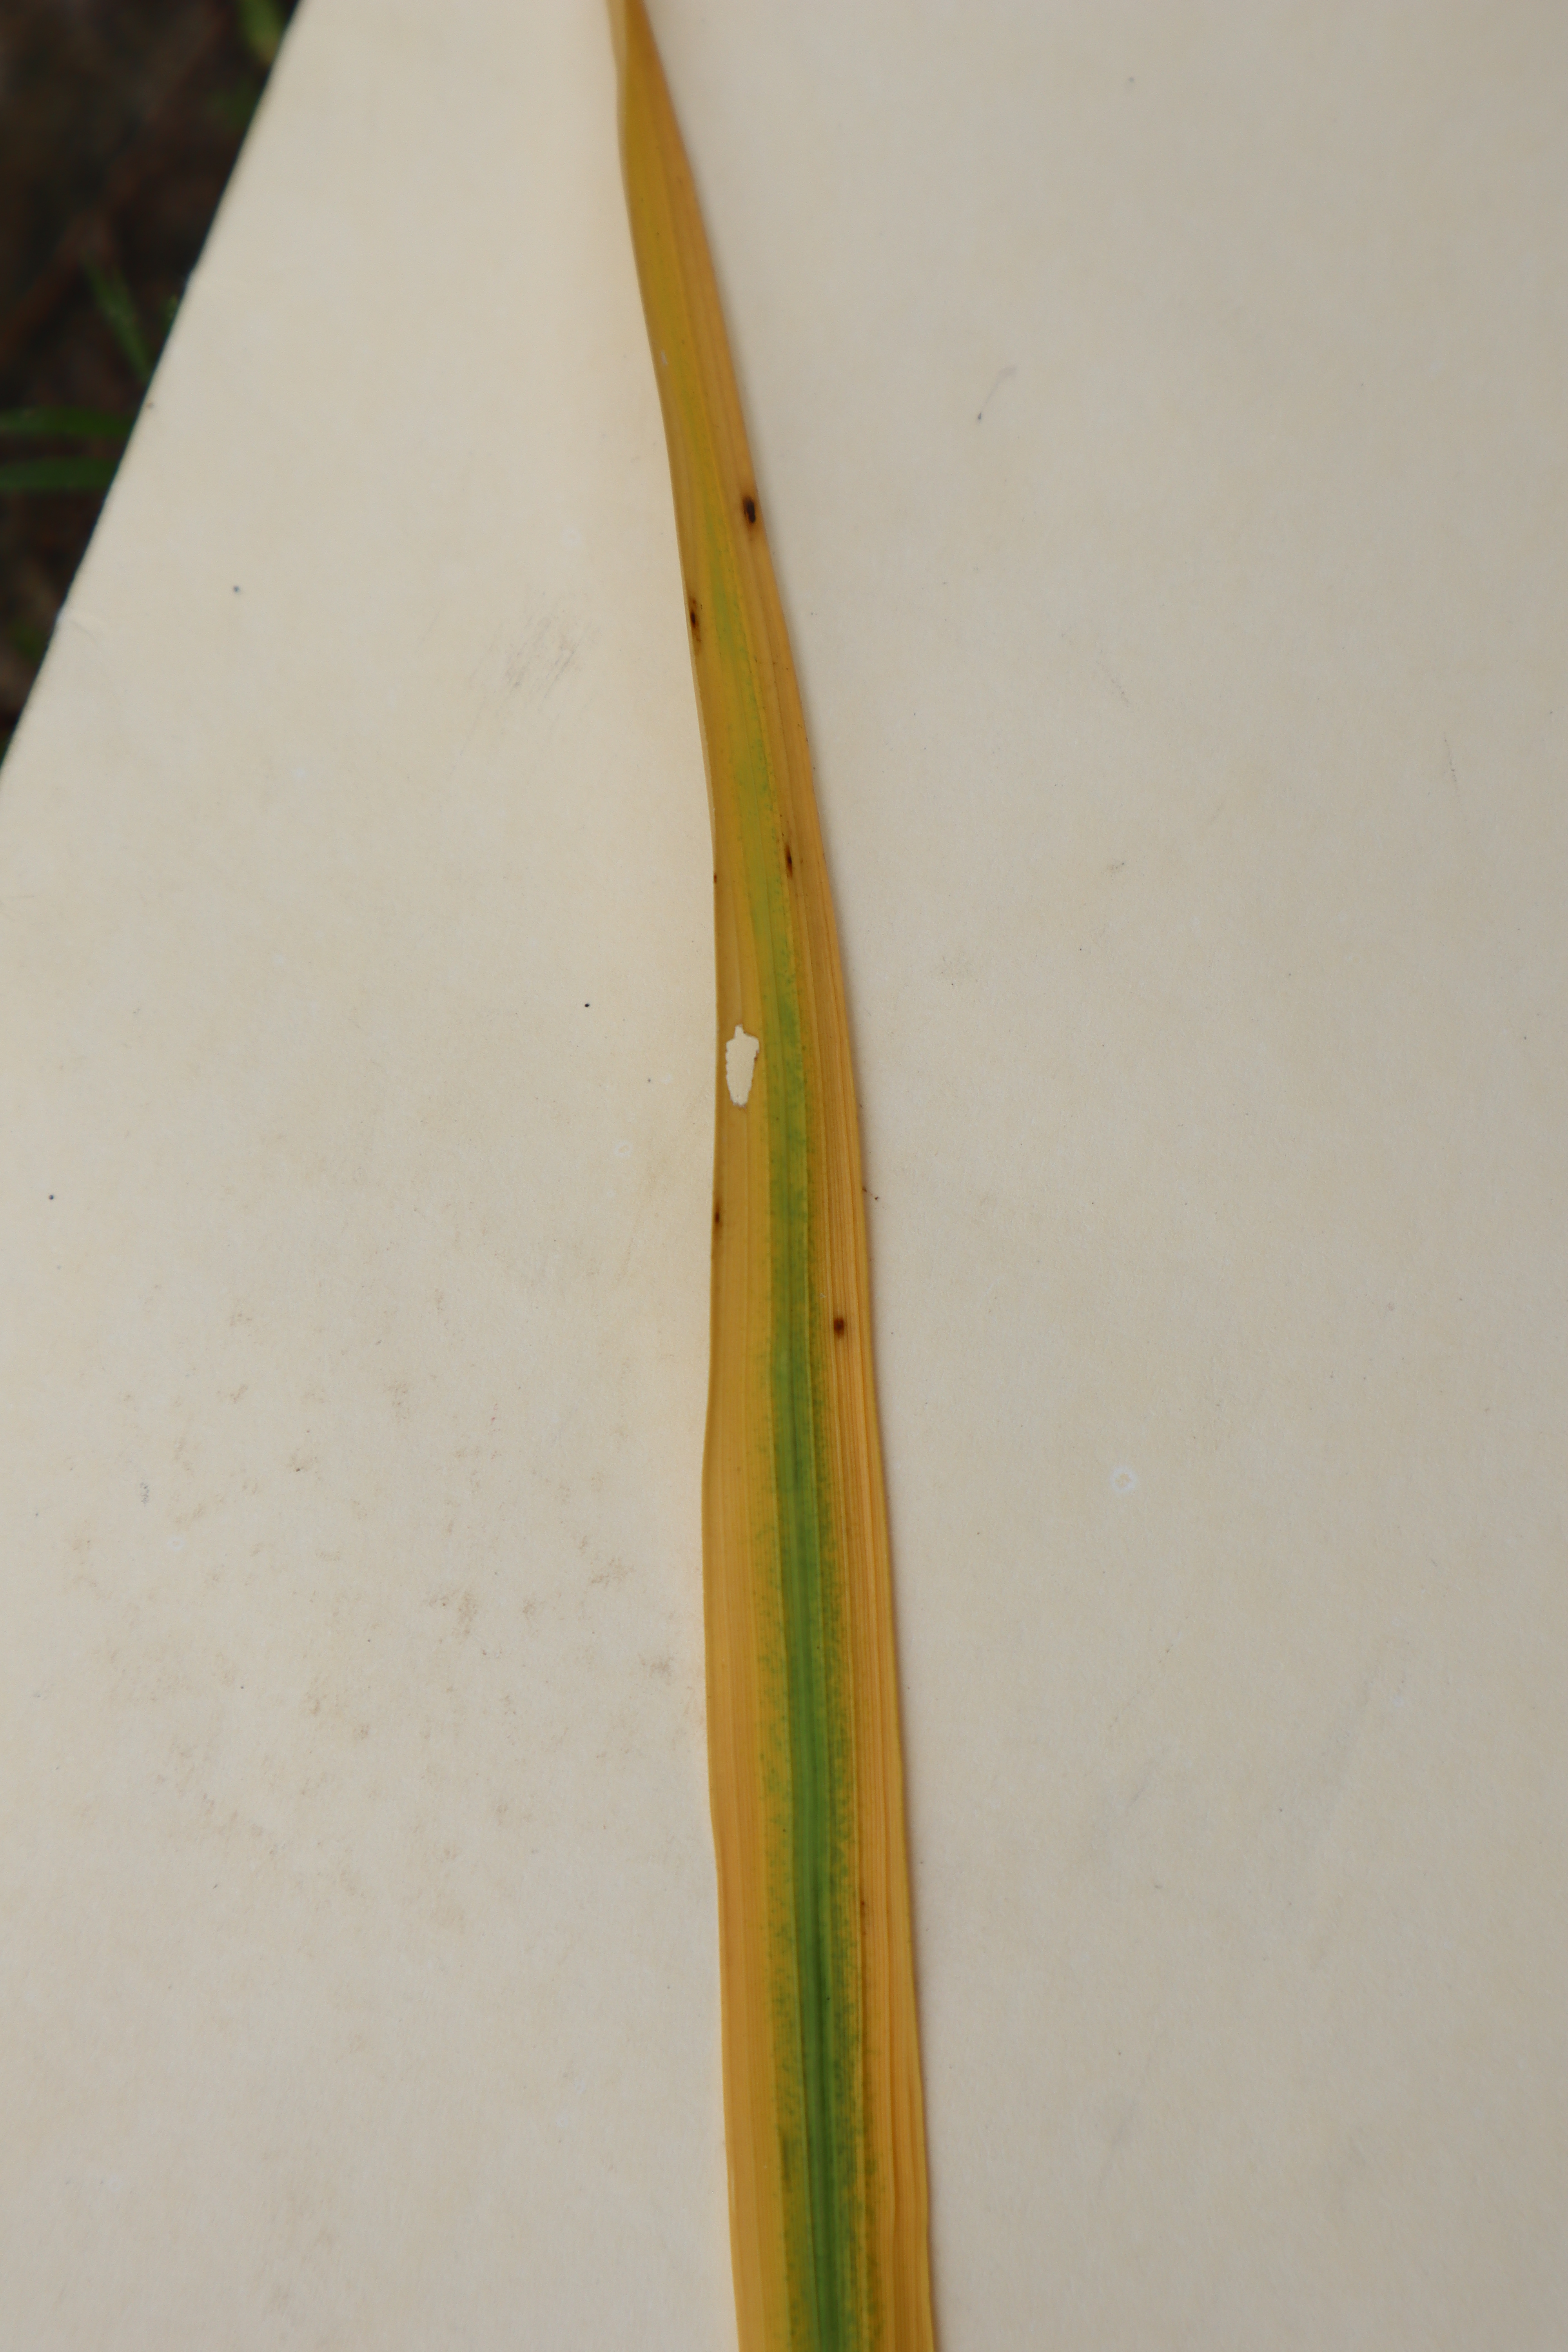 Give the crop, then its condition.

rice, tungro virus disease
